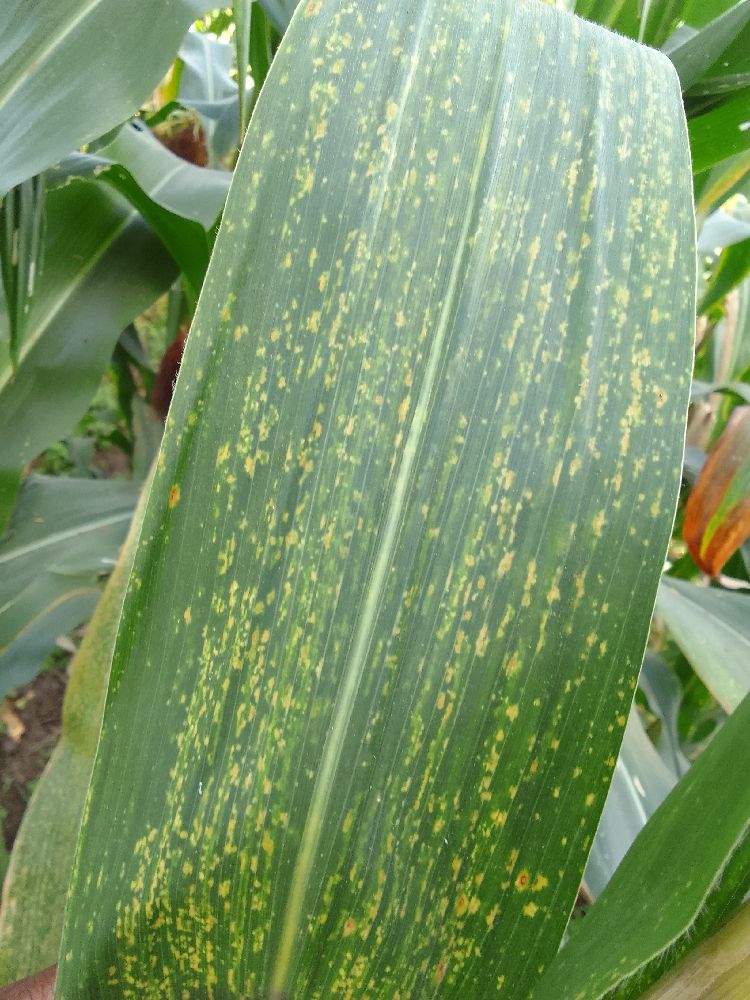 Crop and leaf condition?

maize, maize lethal necrosis
